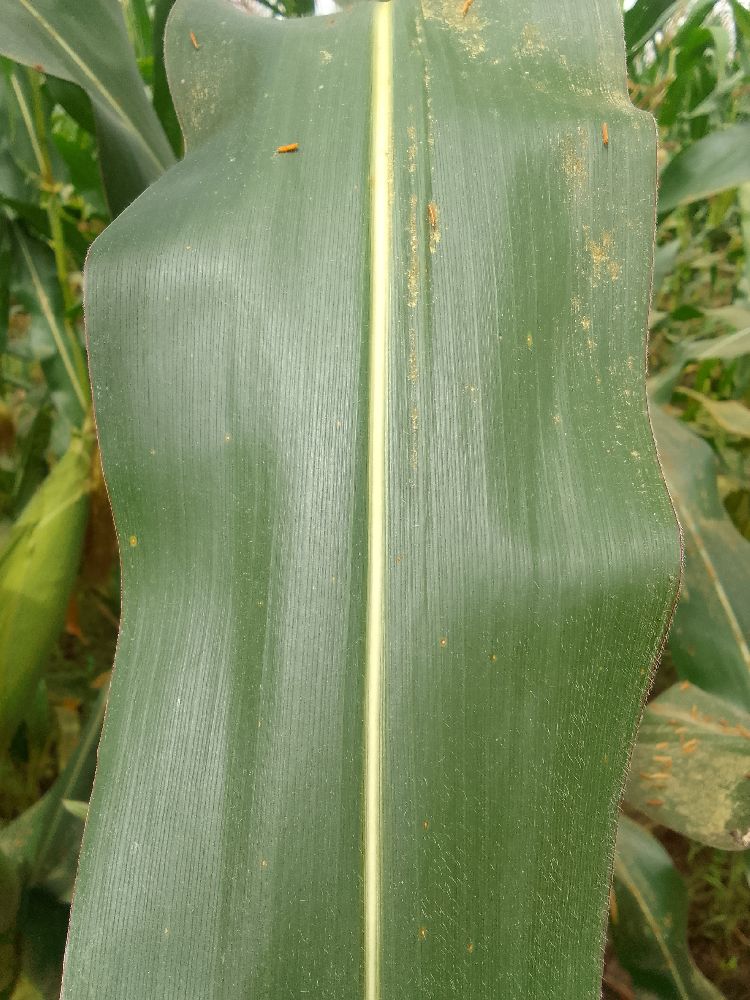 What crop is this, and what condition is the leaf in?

maize, healthy
